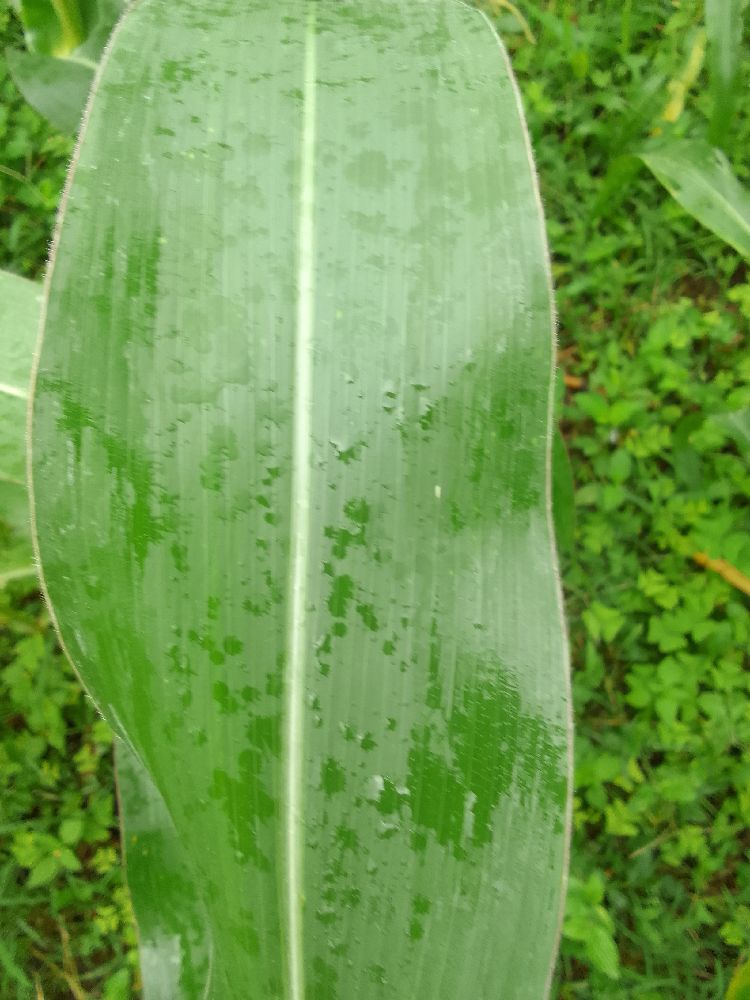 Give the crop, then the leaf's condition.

maize, healthy
